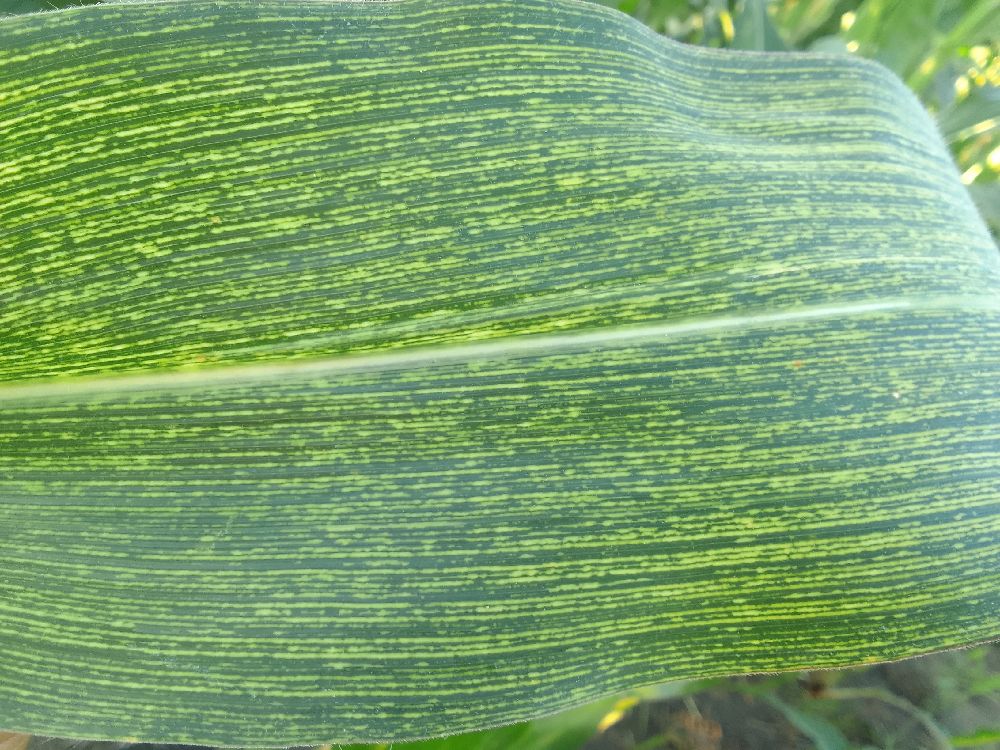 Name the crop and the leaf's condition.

maize, maize streak virus
